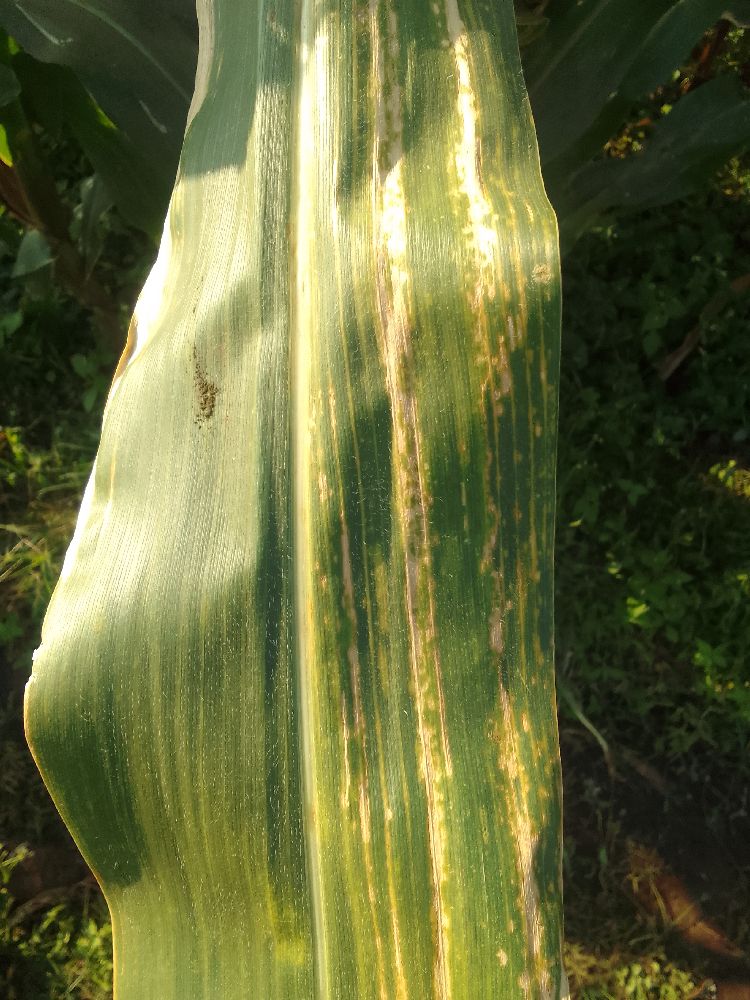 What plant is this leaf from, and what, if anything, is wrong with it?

maize, maize lethal necrosis
